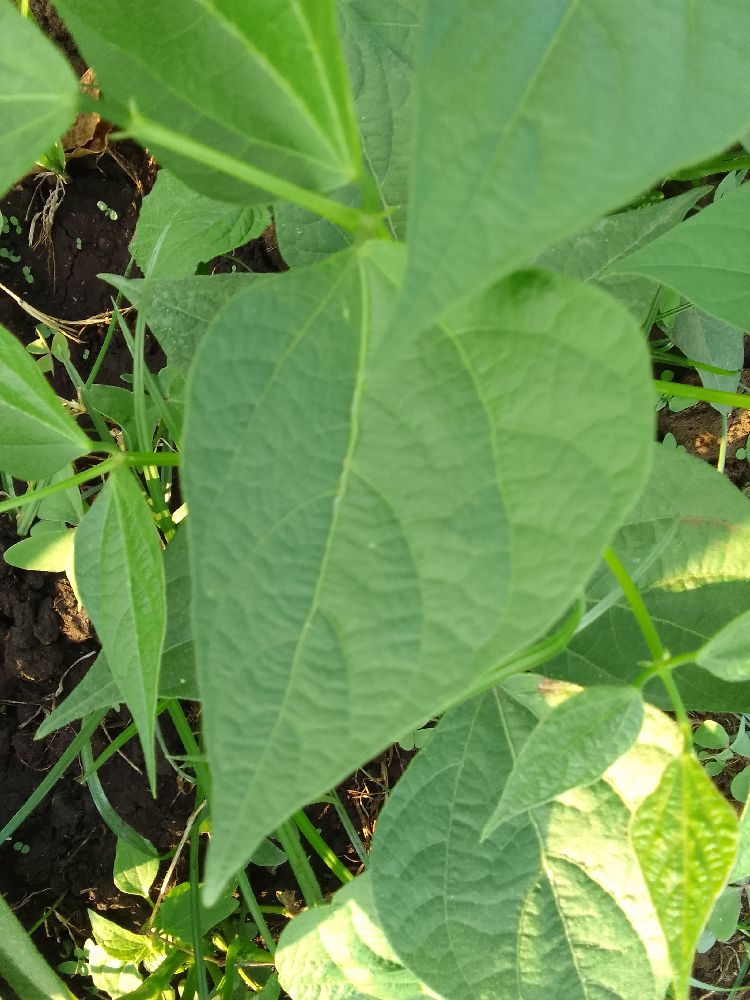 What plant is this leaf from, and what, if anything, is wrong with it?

common bean, healthy
